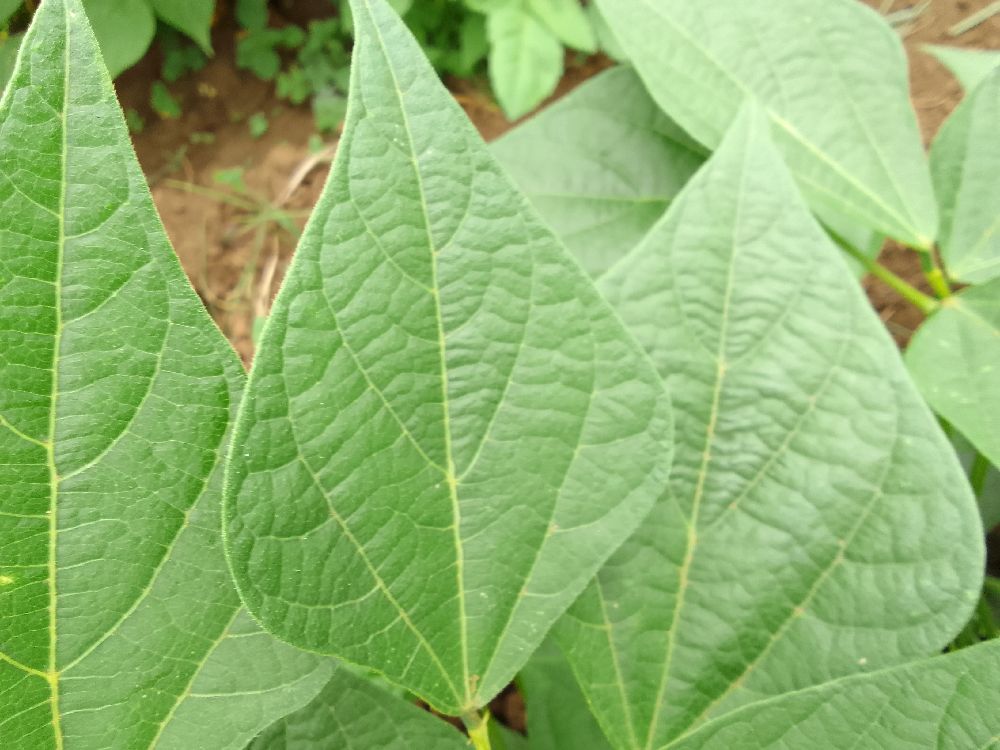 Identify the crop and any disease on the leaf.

common bean, healthy
